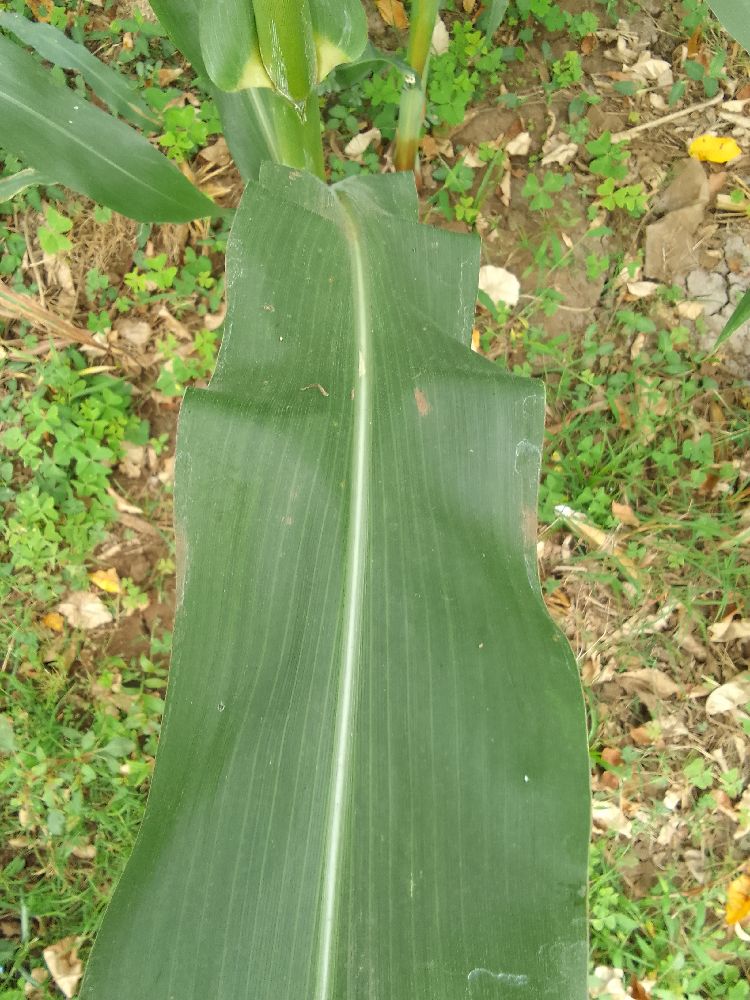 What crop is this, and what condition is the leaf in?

maize, healthy
